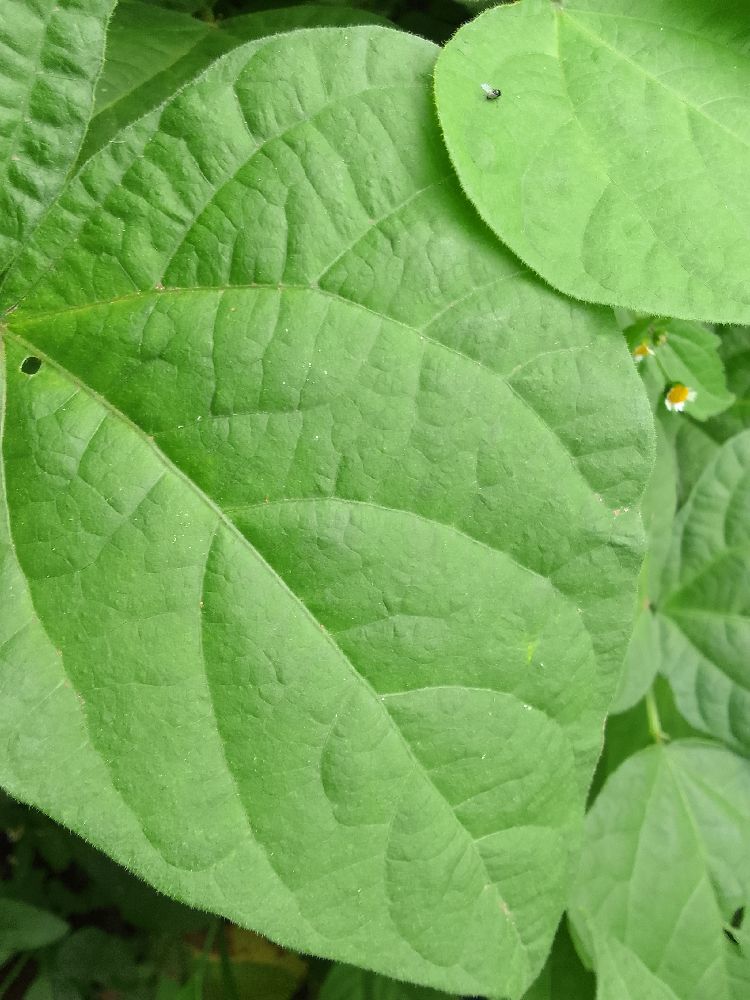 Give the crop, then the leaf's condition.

common bean, healthy
